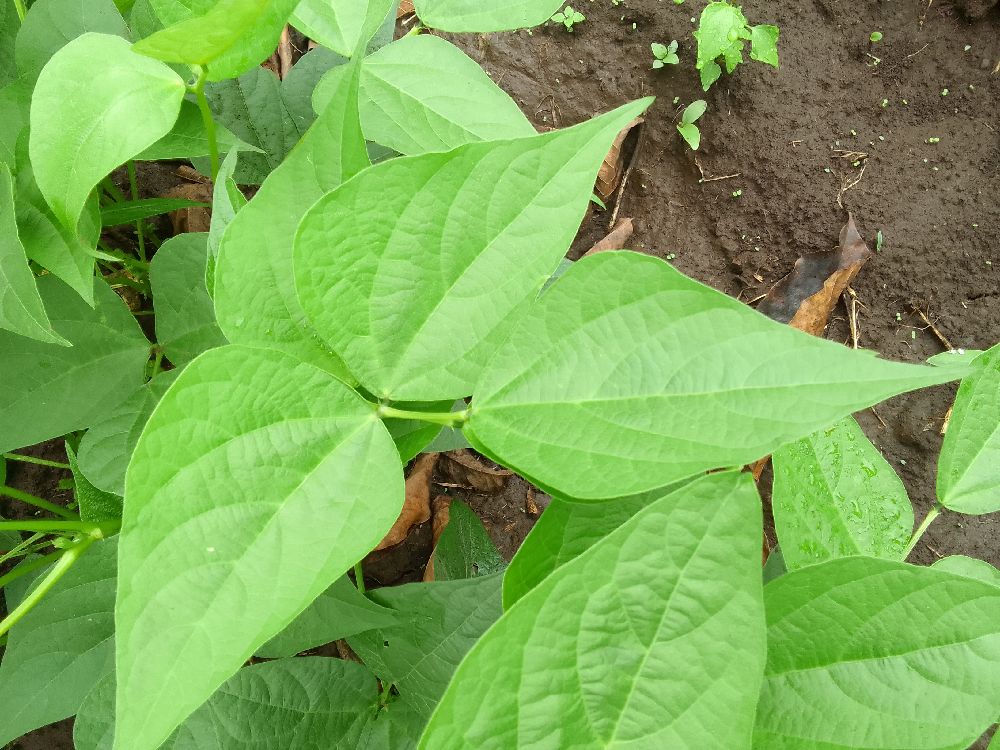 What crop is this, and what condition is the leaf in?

common bean, healthy
